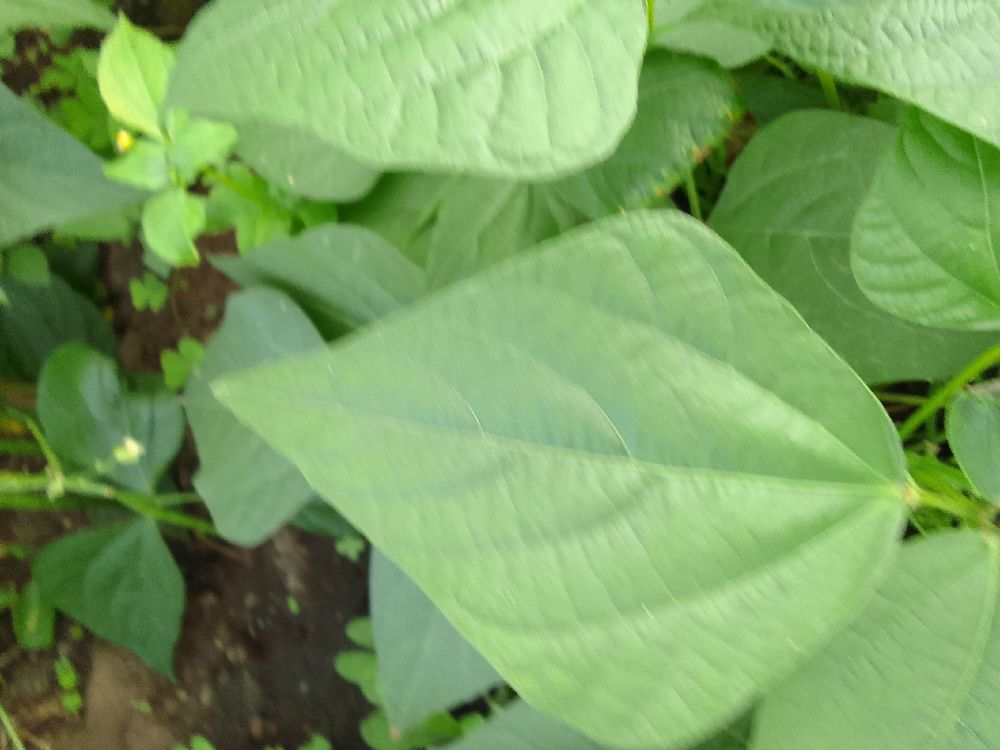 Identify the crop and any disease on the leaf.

common bean, healthy
